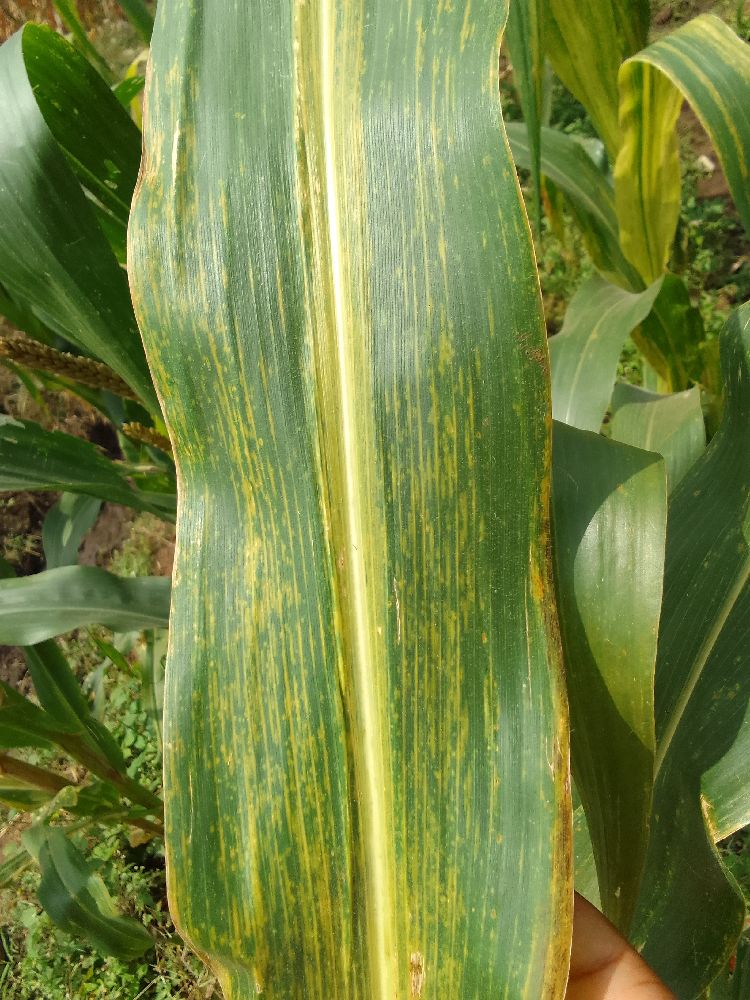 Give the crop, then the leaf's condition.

maize, maize lethal necrosis
